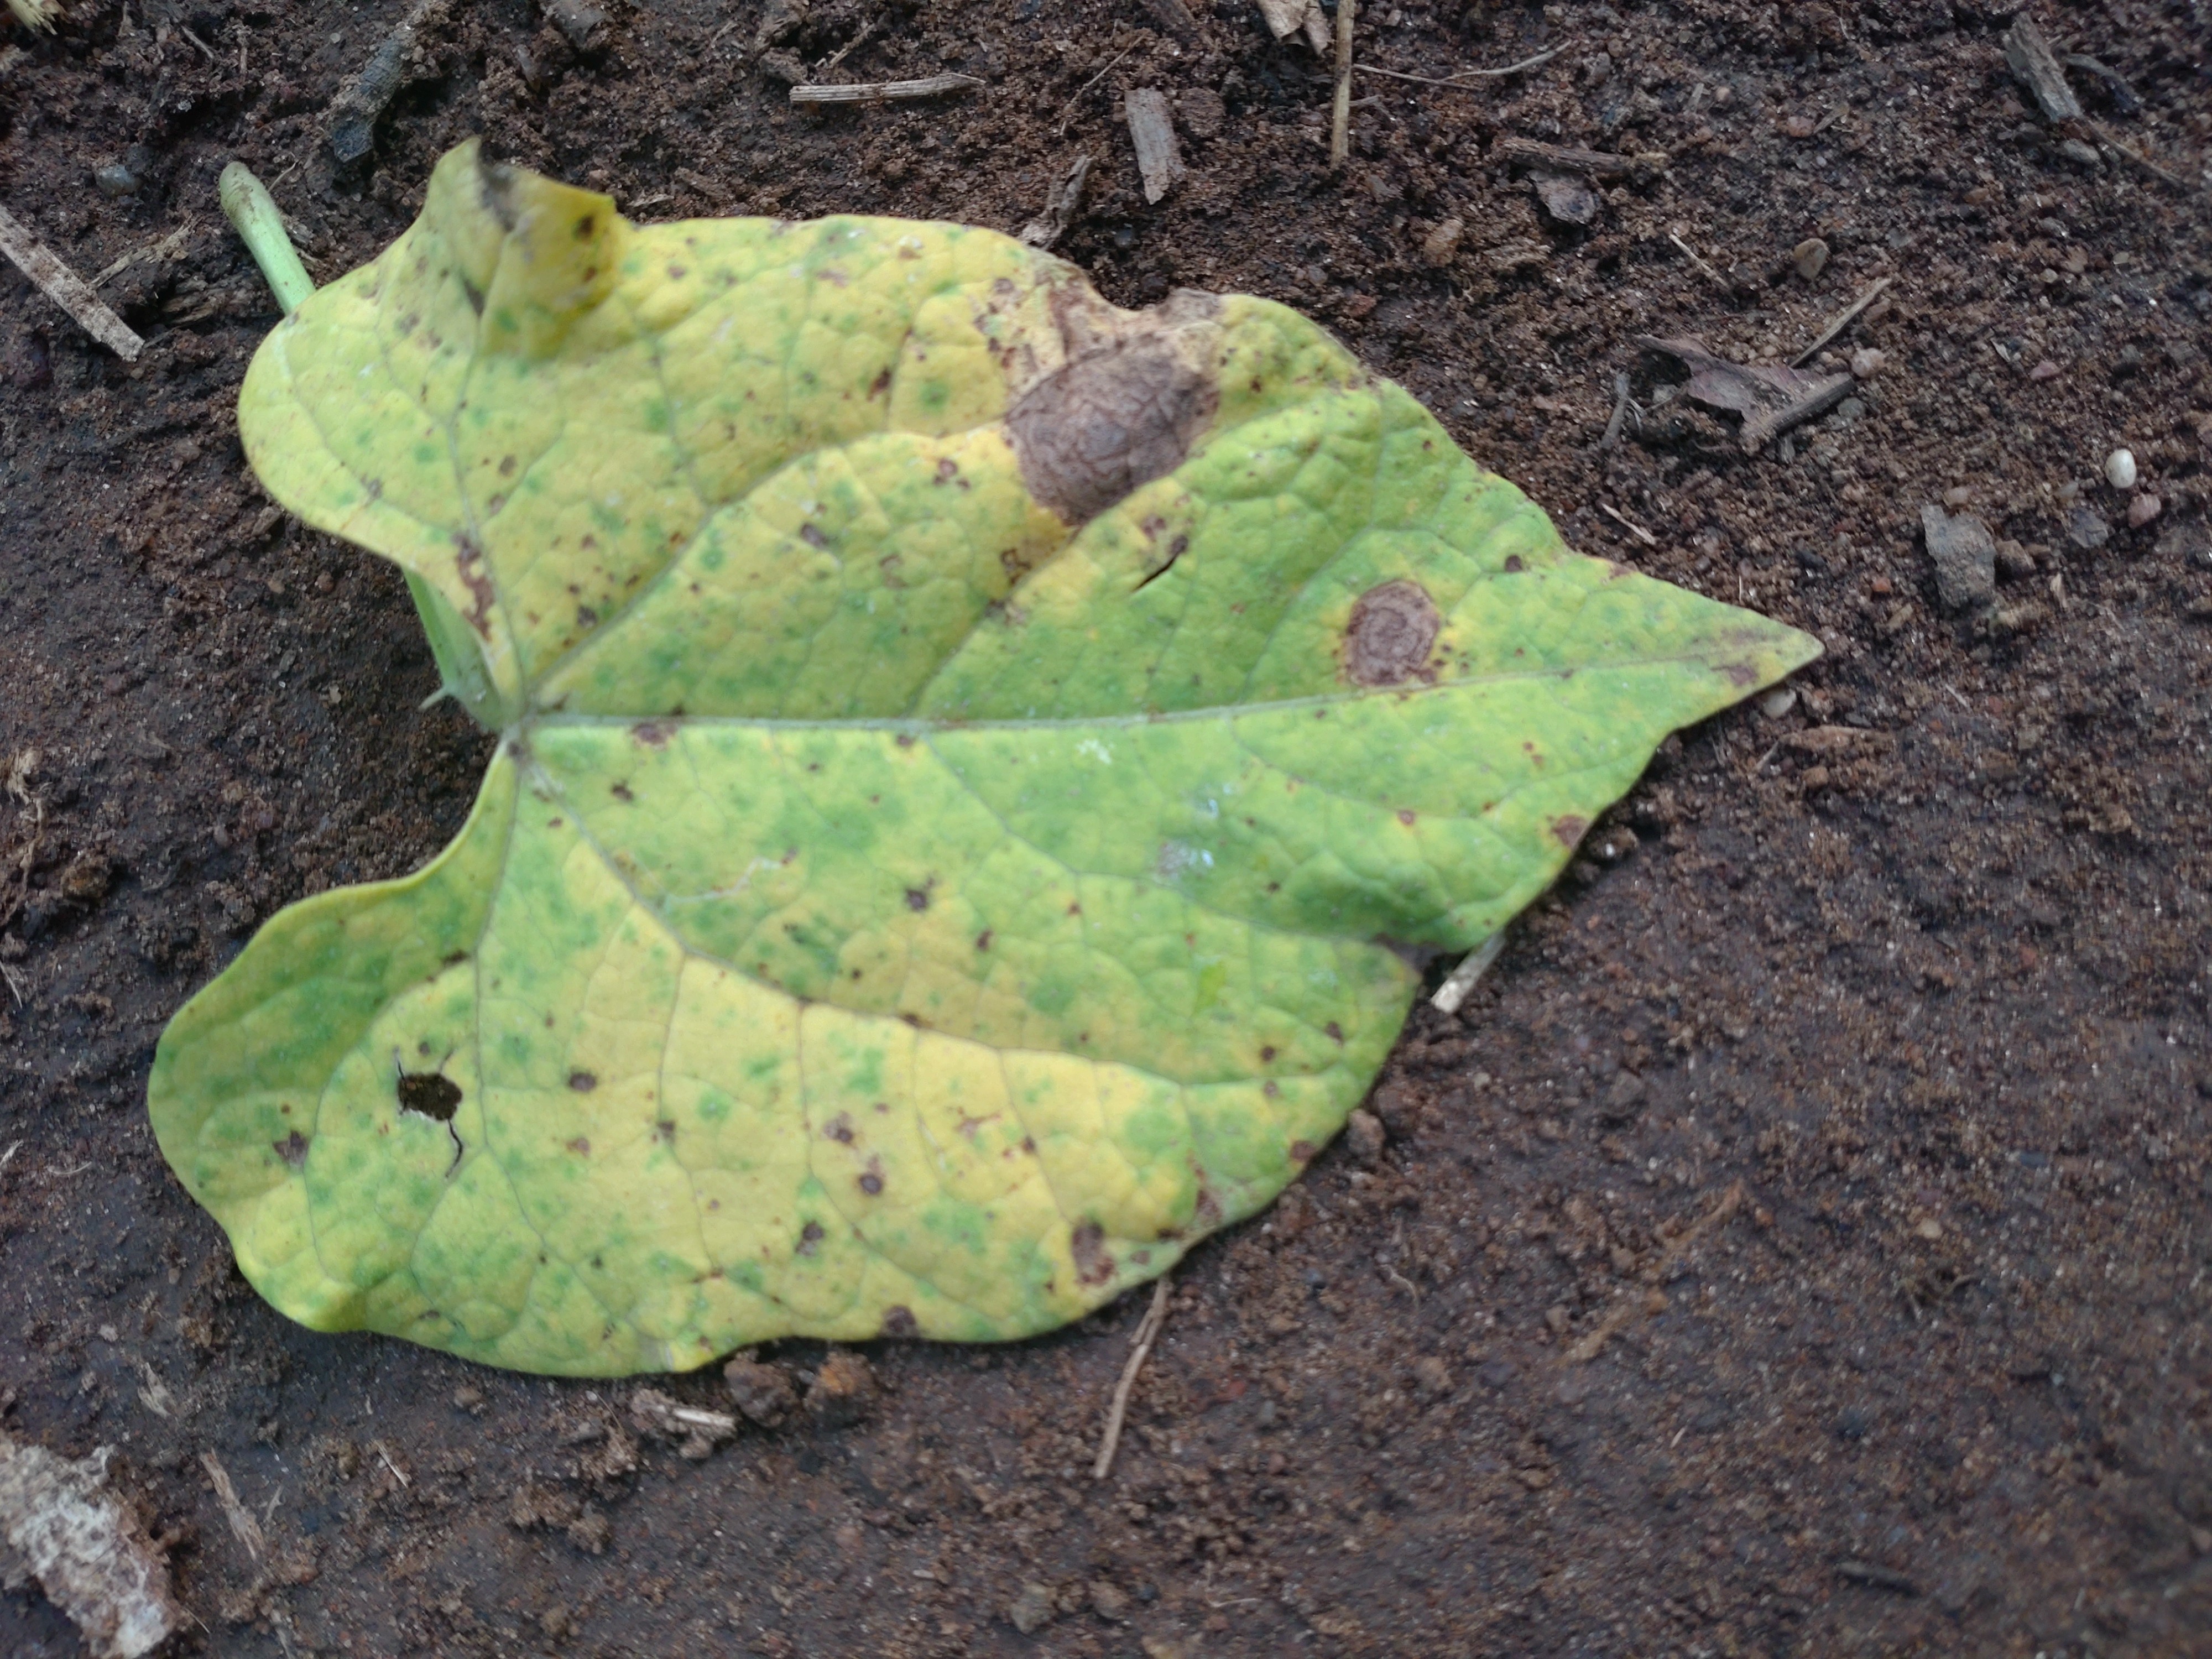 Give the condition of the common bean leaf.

anthracnose
